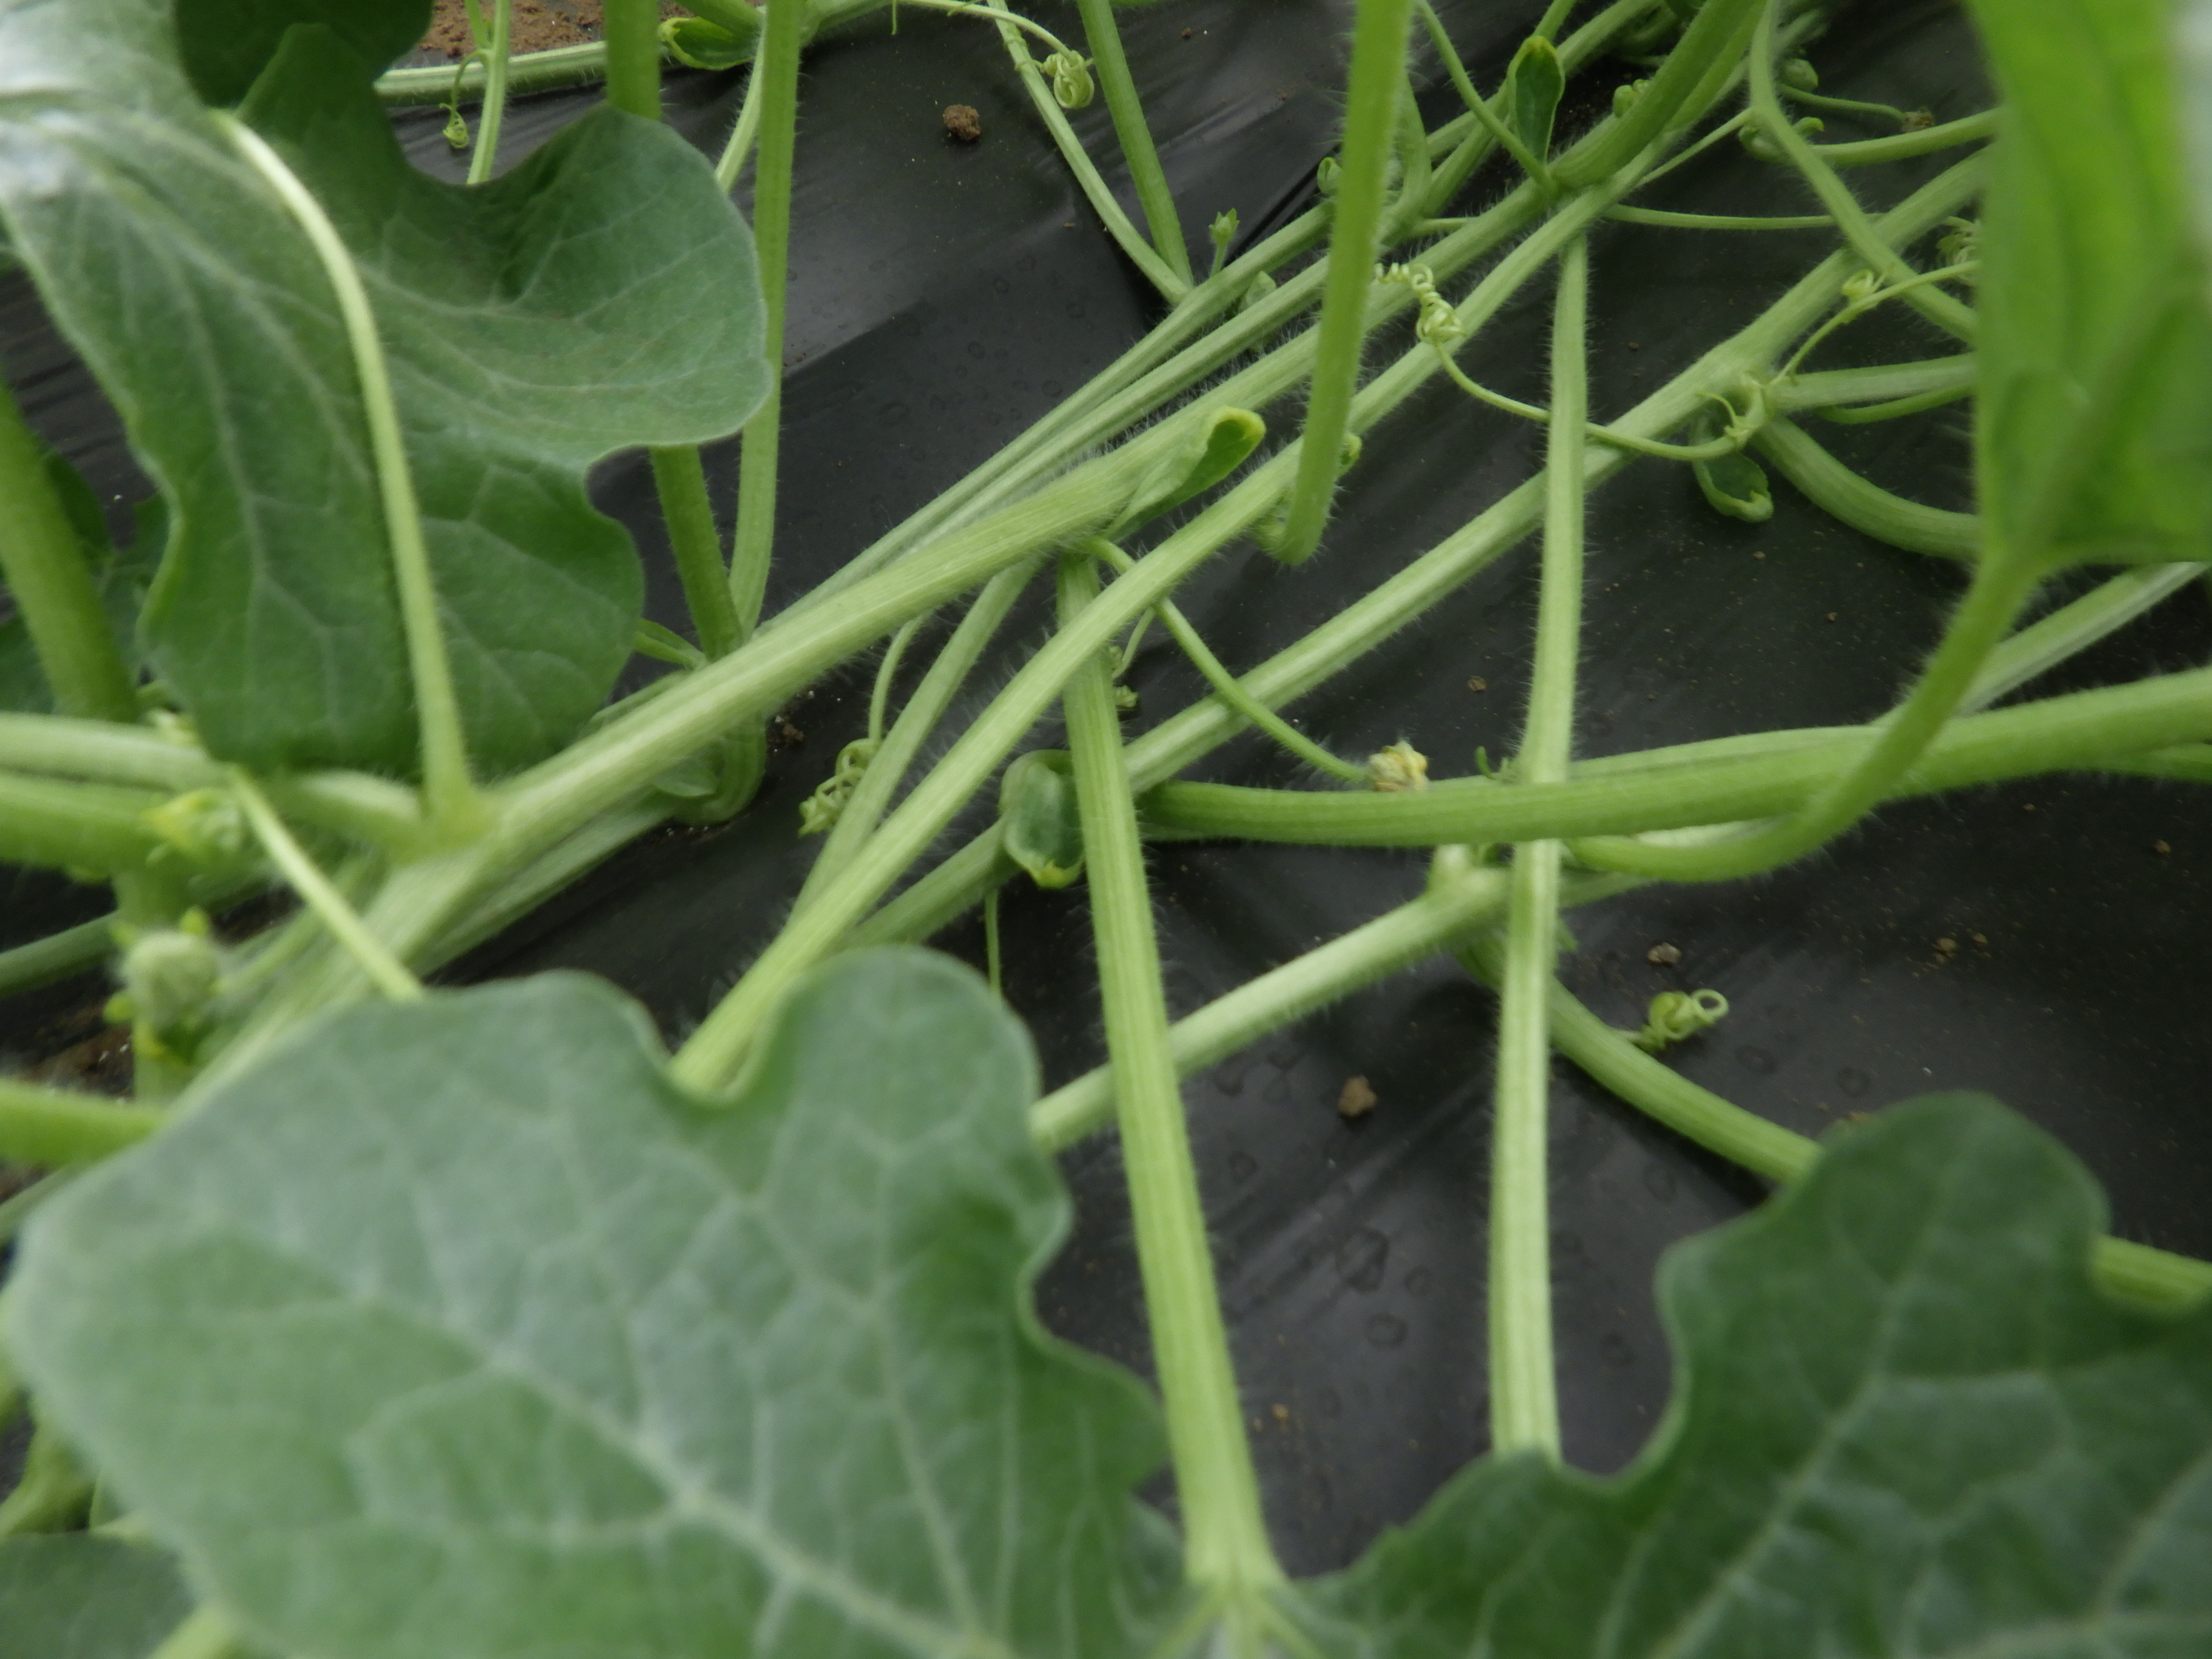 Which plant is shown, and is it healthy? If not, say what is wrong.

watermelon, healthy
